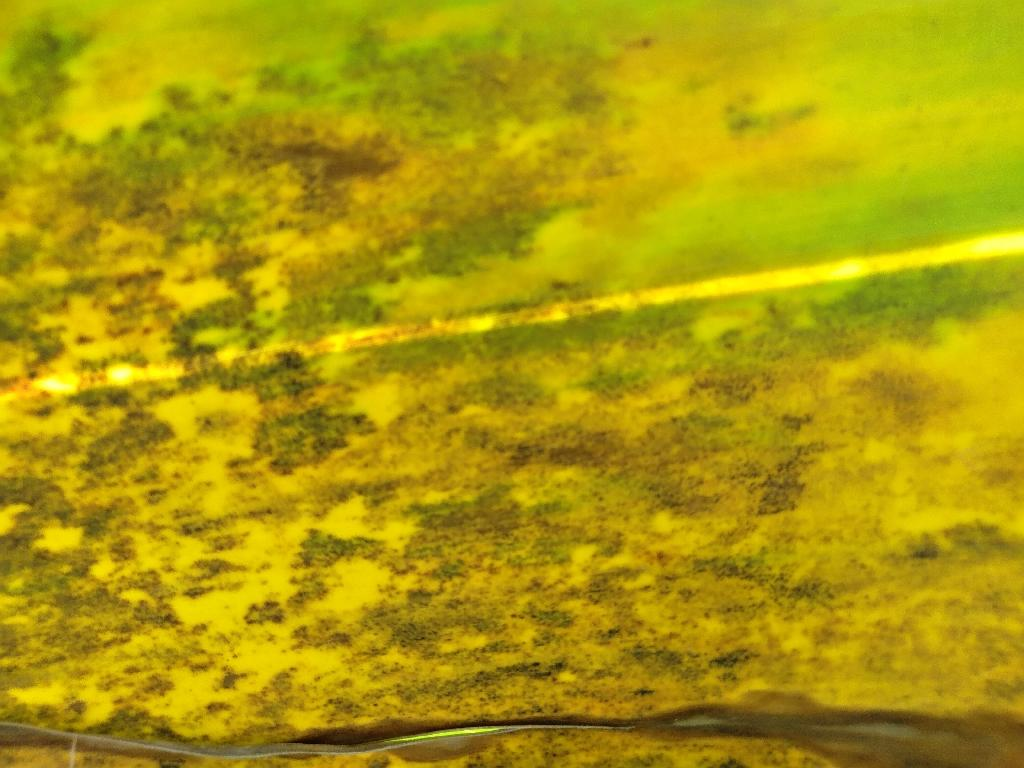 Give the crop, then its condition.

banana, black sigatoka
